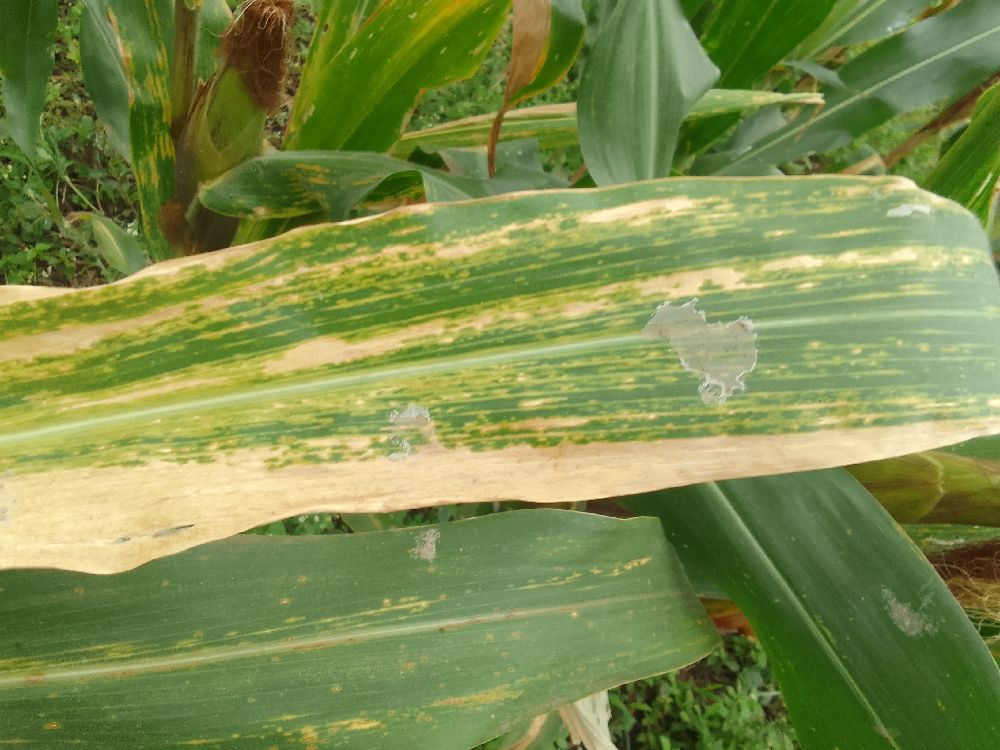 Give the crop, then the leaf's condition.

maize, maize lethal necrosis
